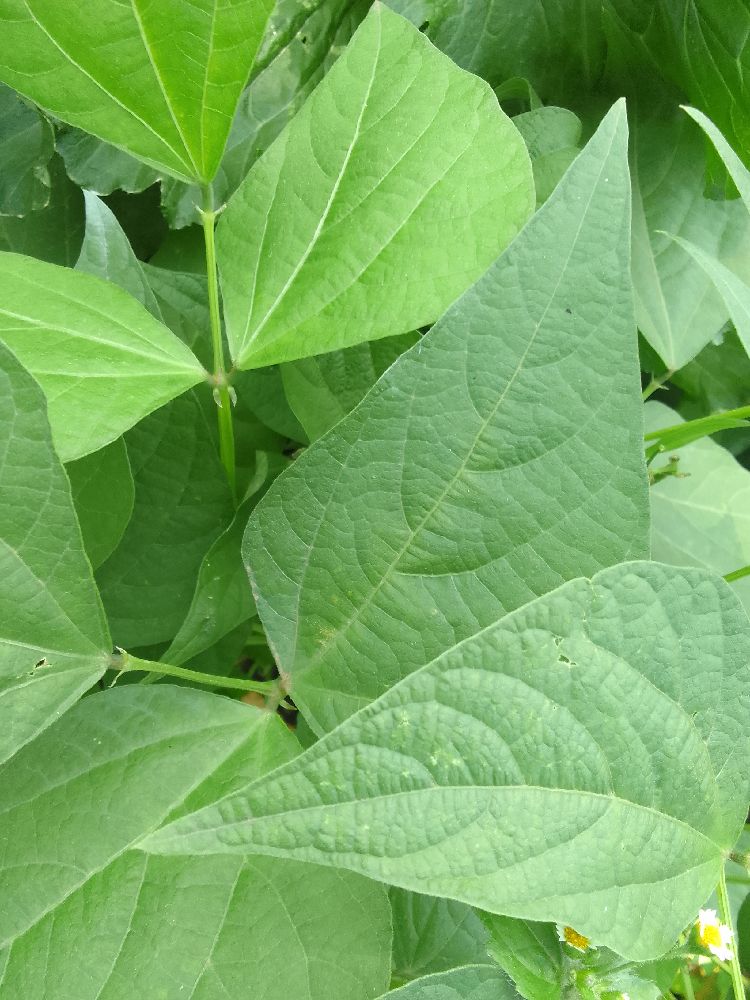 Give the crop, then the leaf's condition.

common bean, healthy
